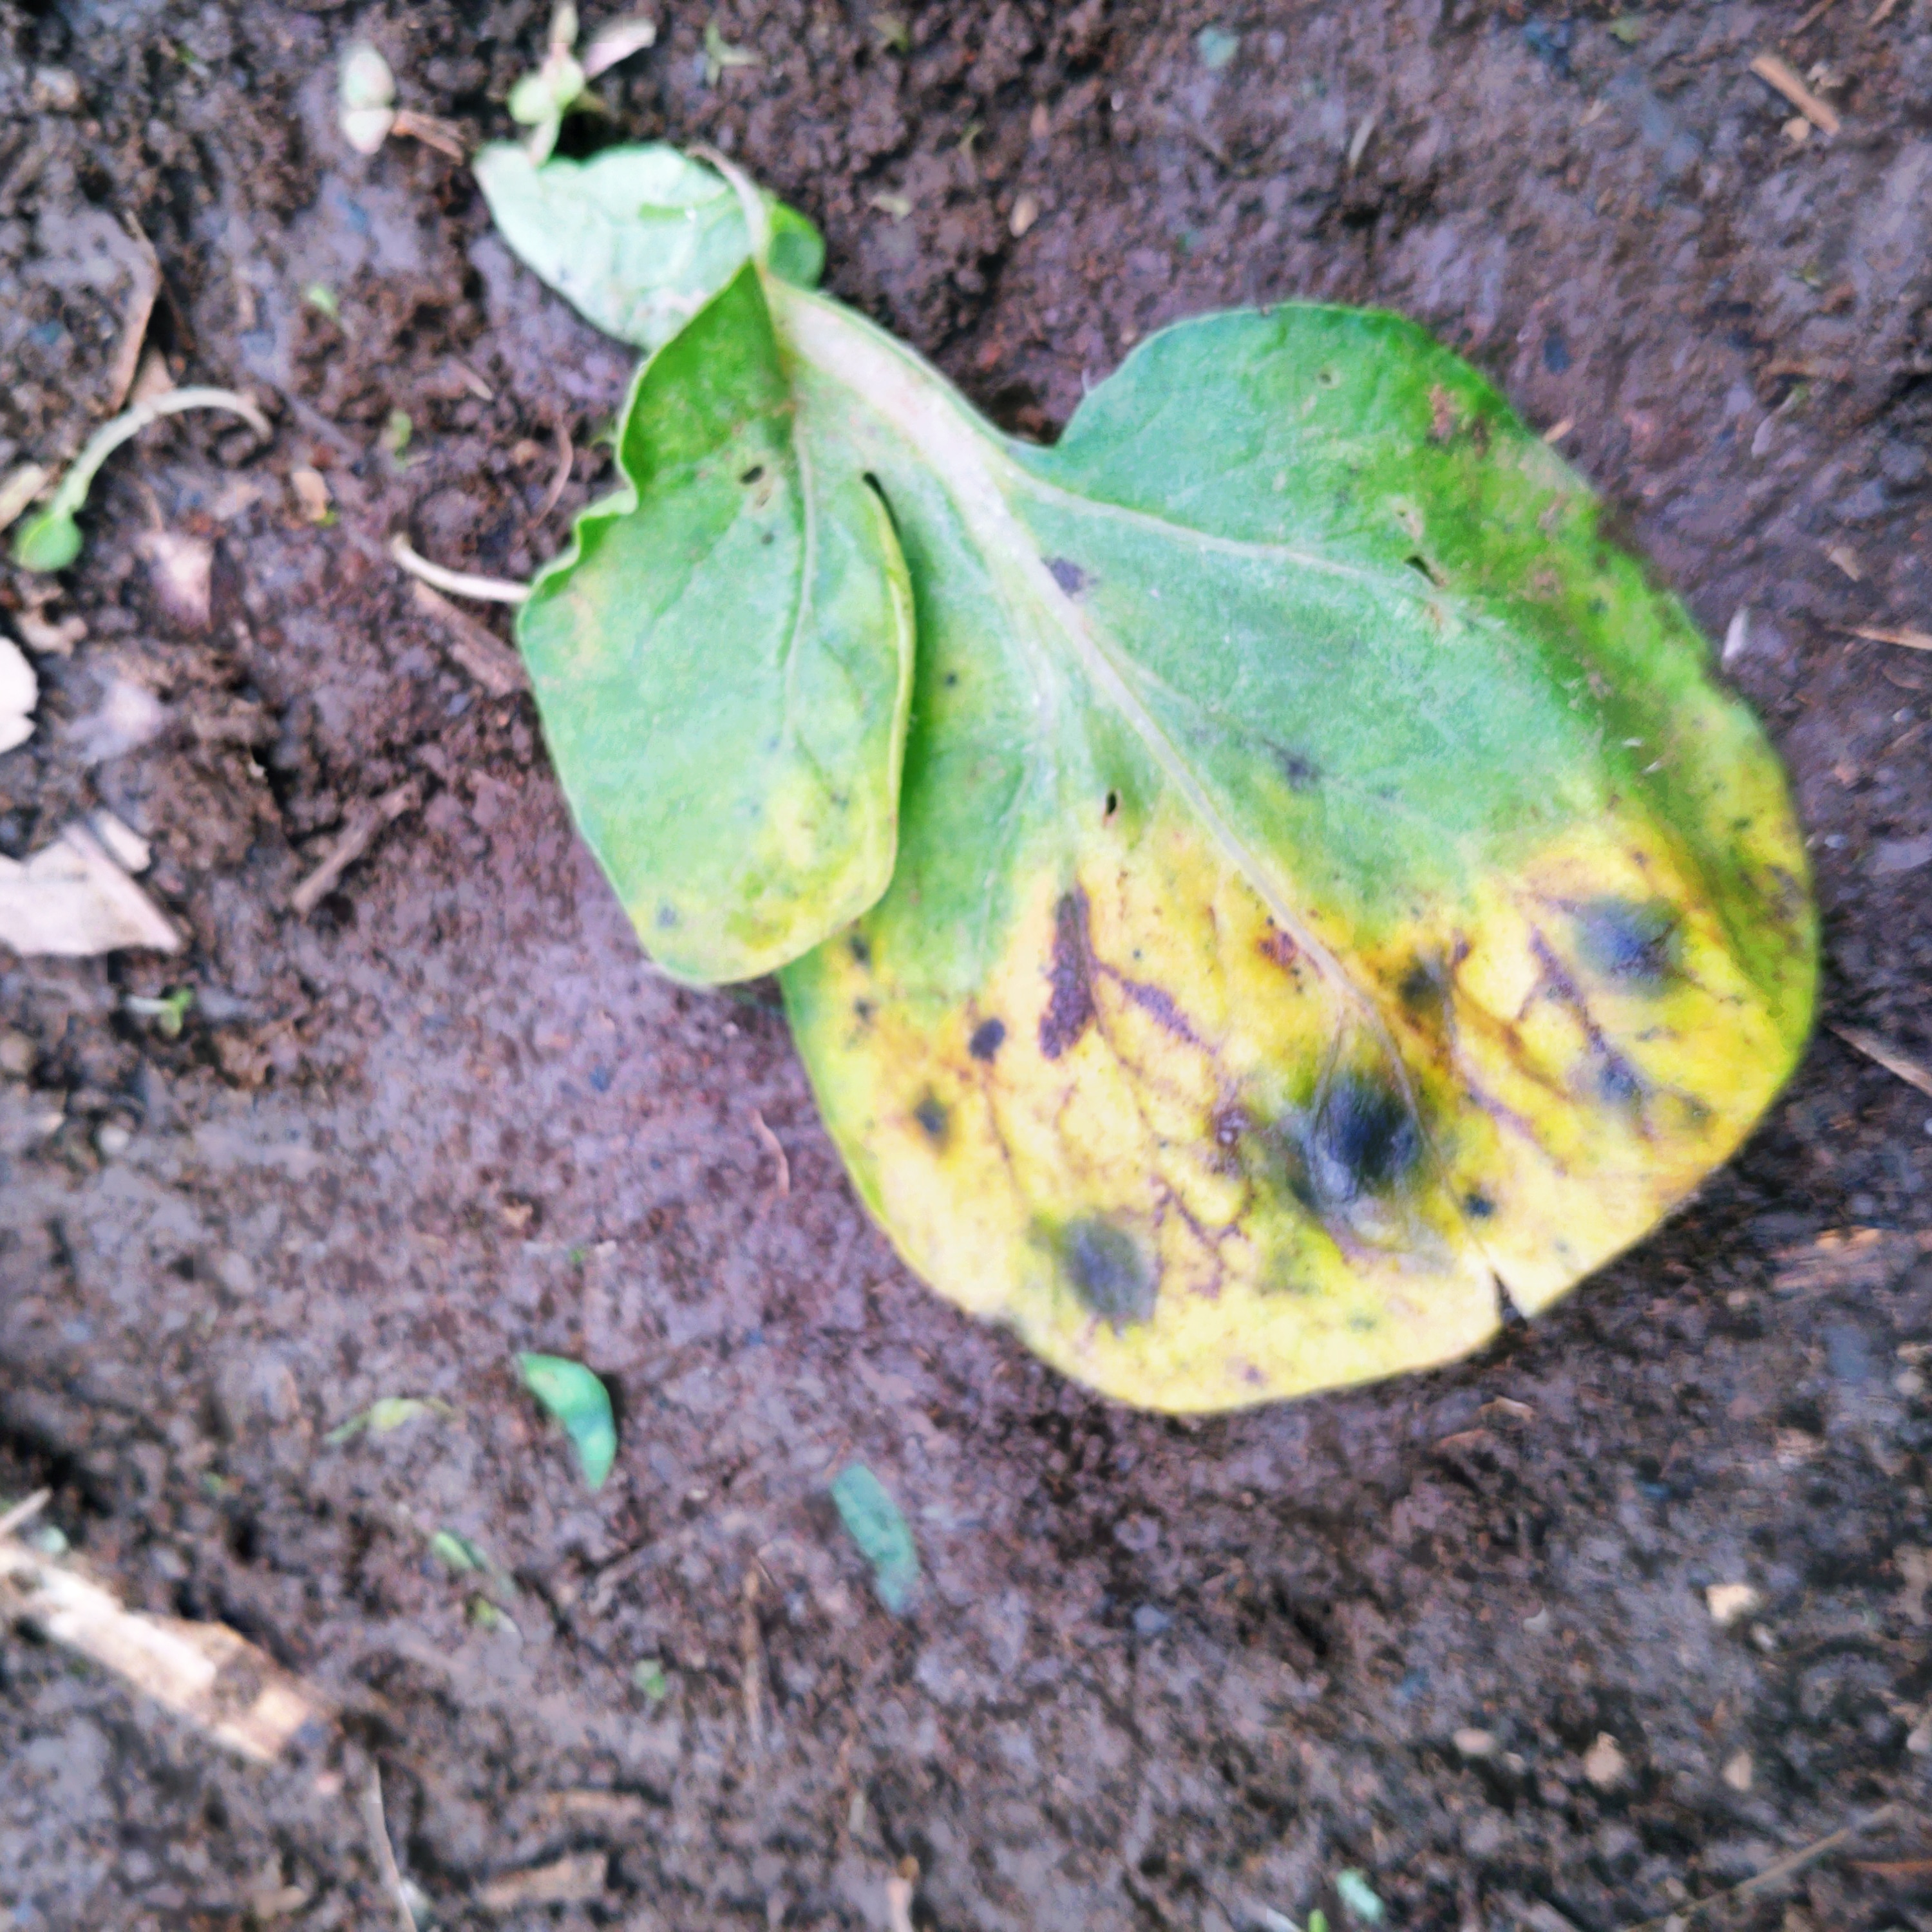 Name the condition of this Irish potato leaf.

late blight
